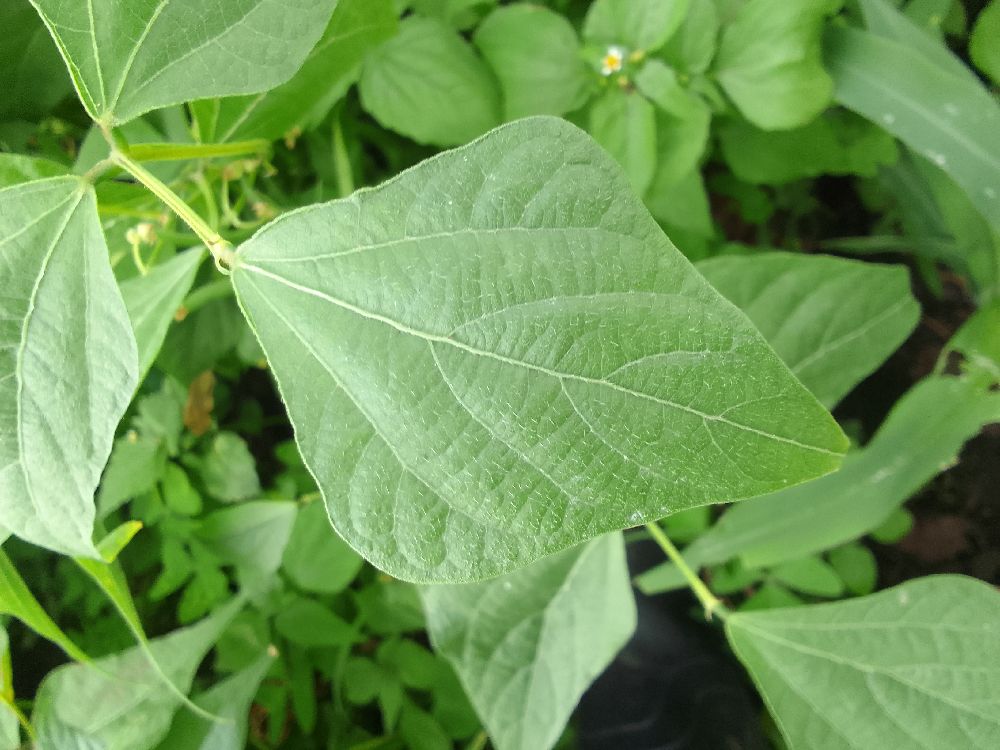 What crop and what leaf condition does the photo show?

common bean, healthy
